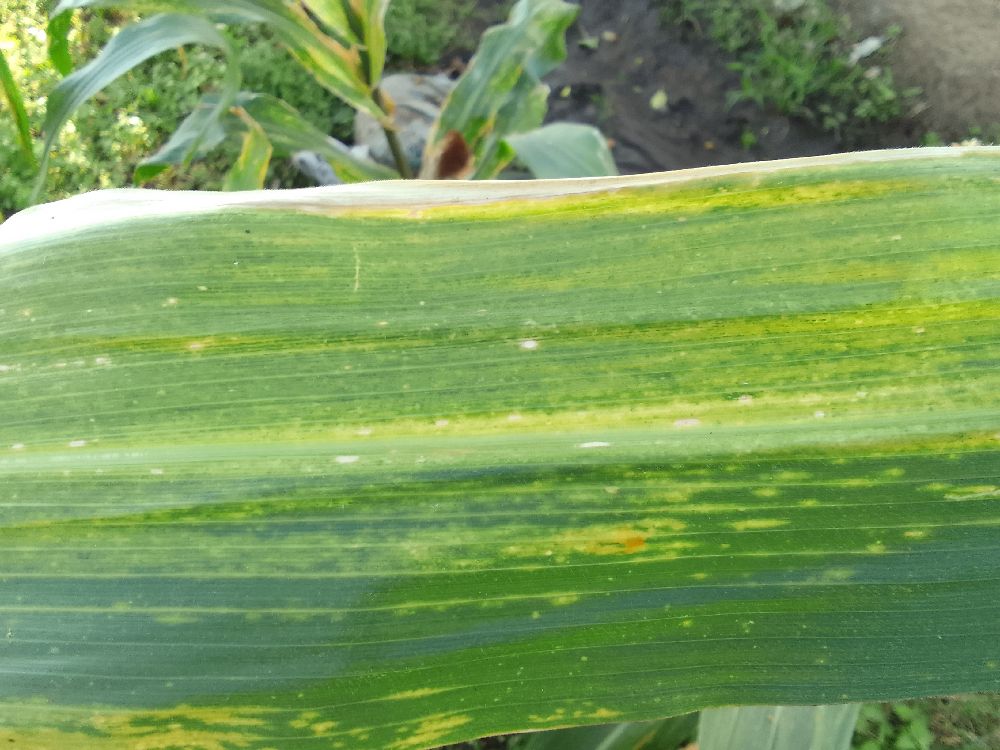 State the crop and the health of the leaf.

maize, maize lethal necrosis
